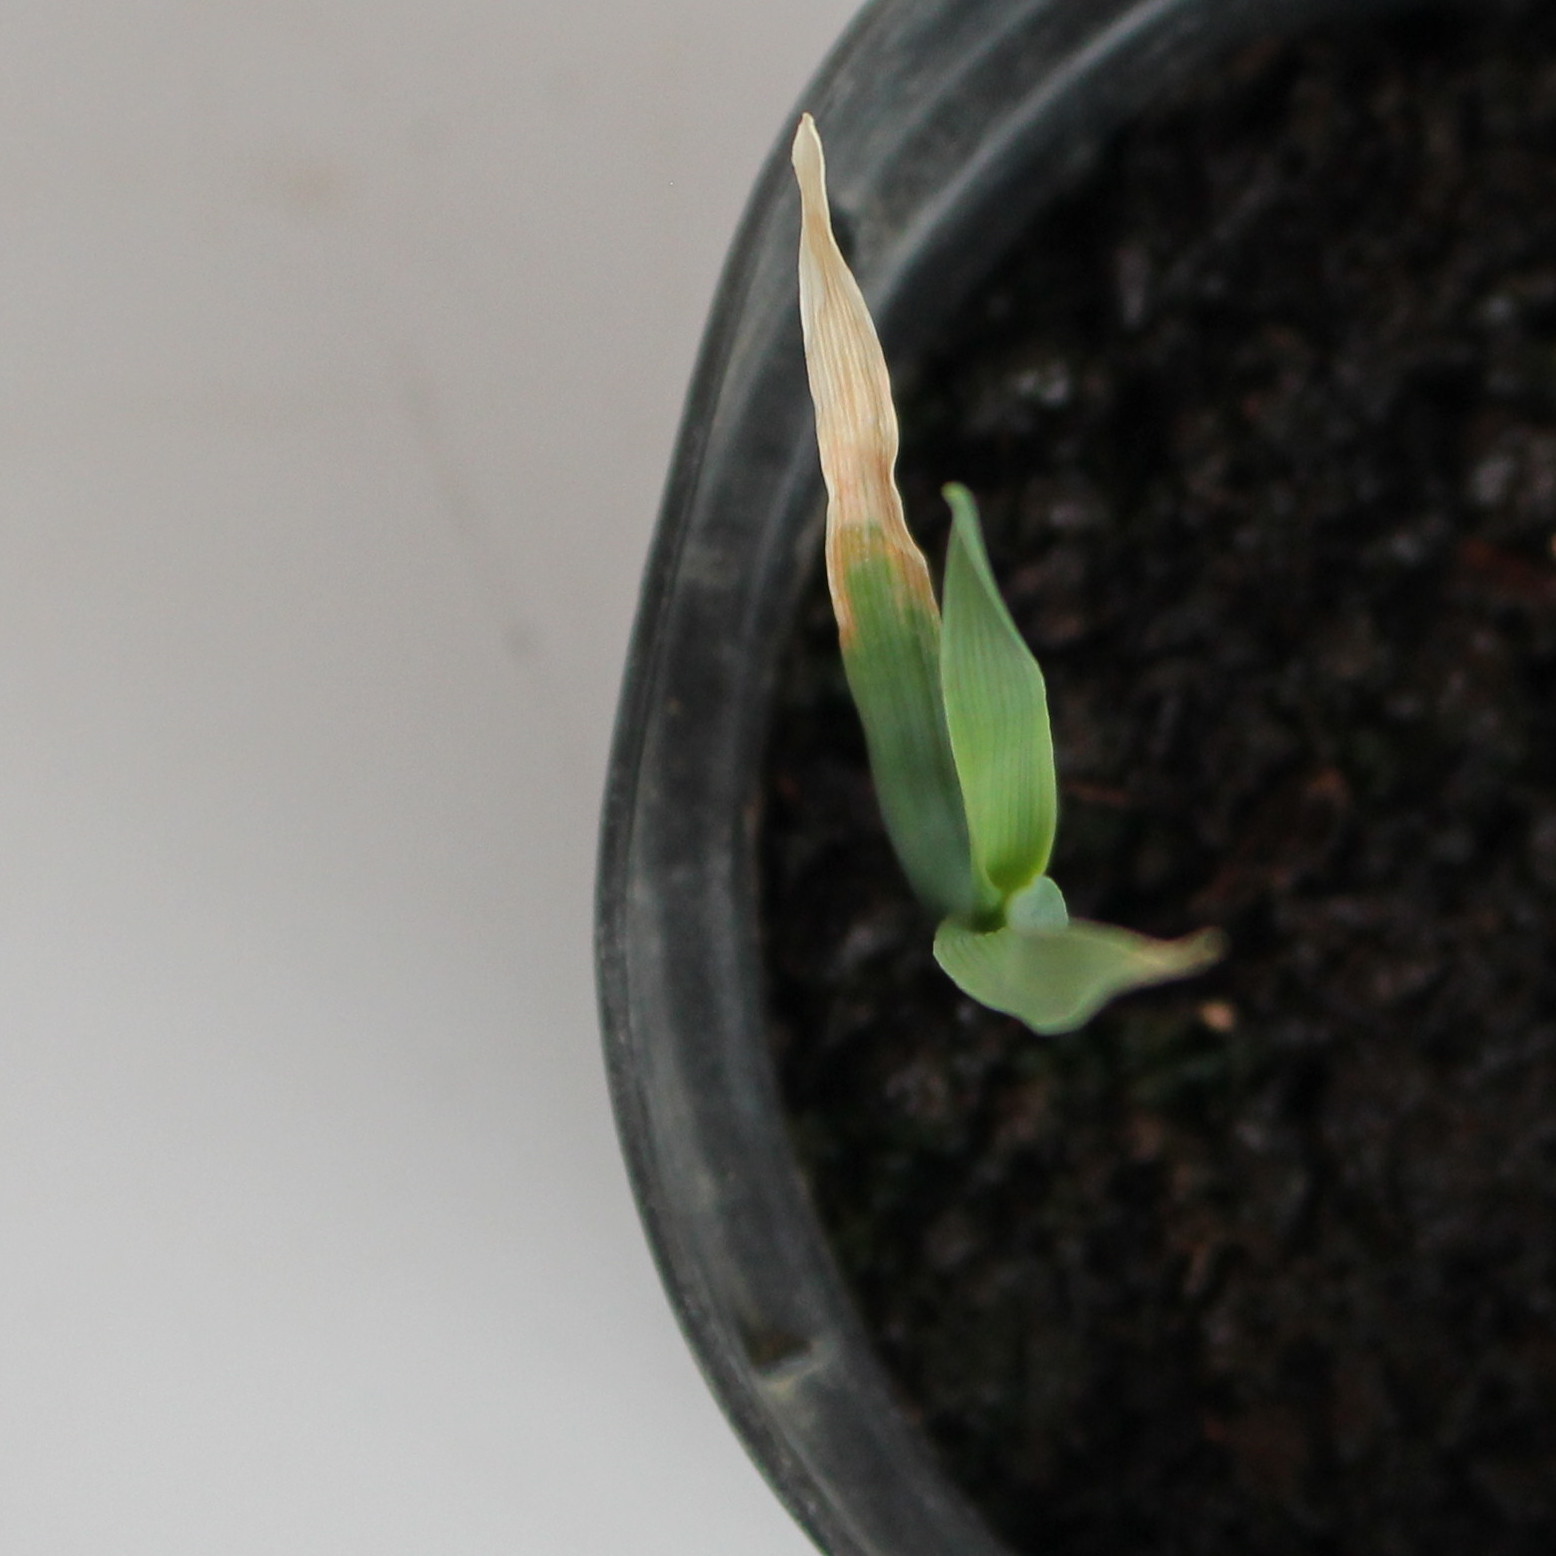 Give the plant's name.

Avena sterilis
